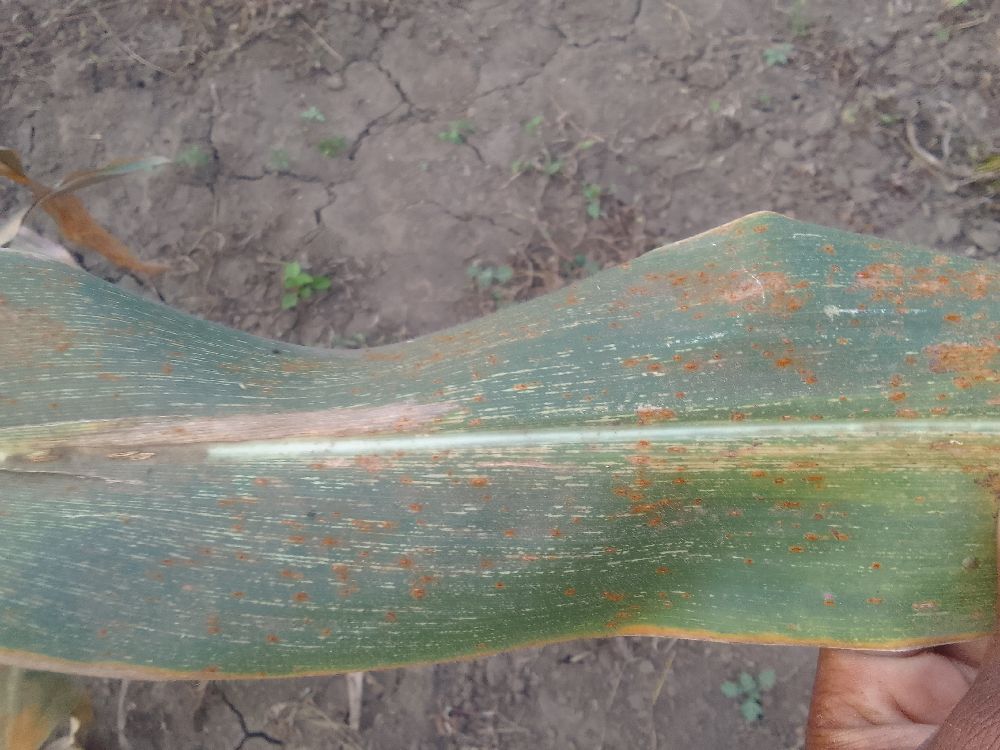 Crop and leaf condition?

maize, maize streak virus
